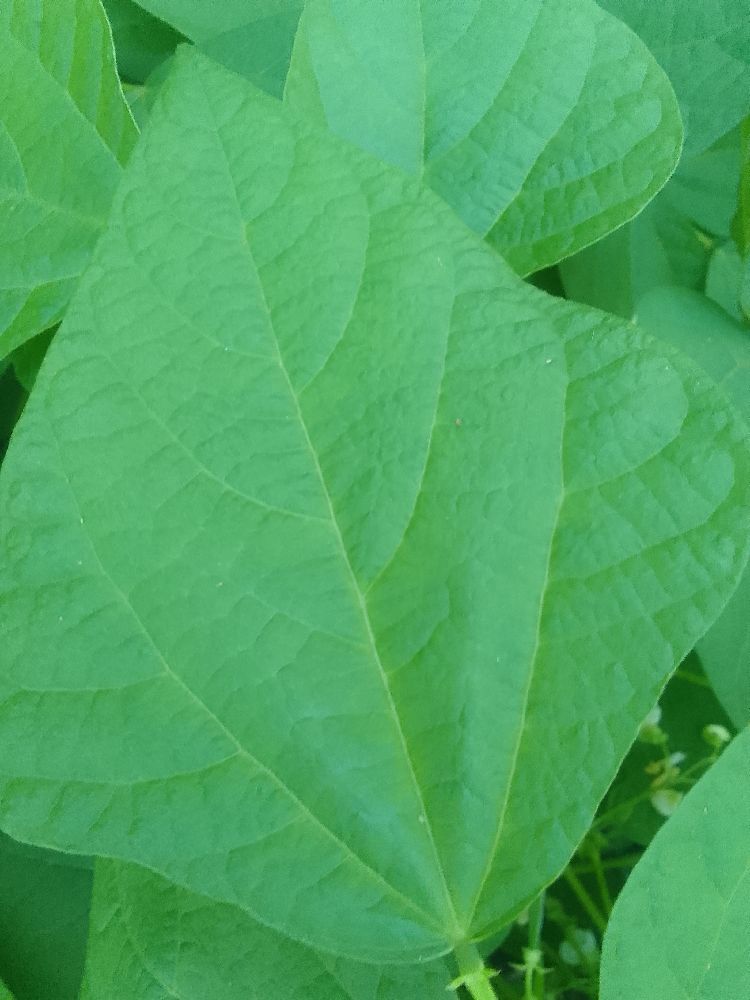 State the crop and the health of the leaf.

common bean, healthy
